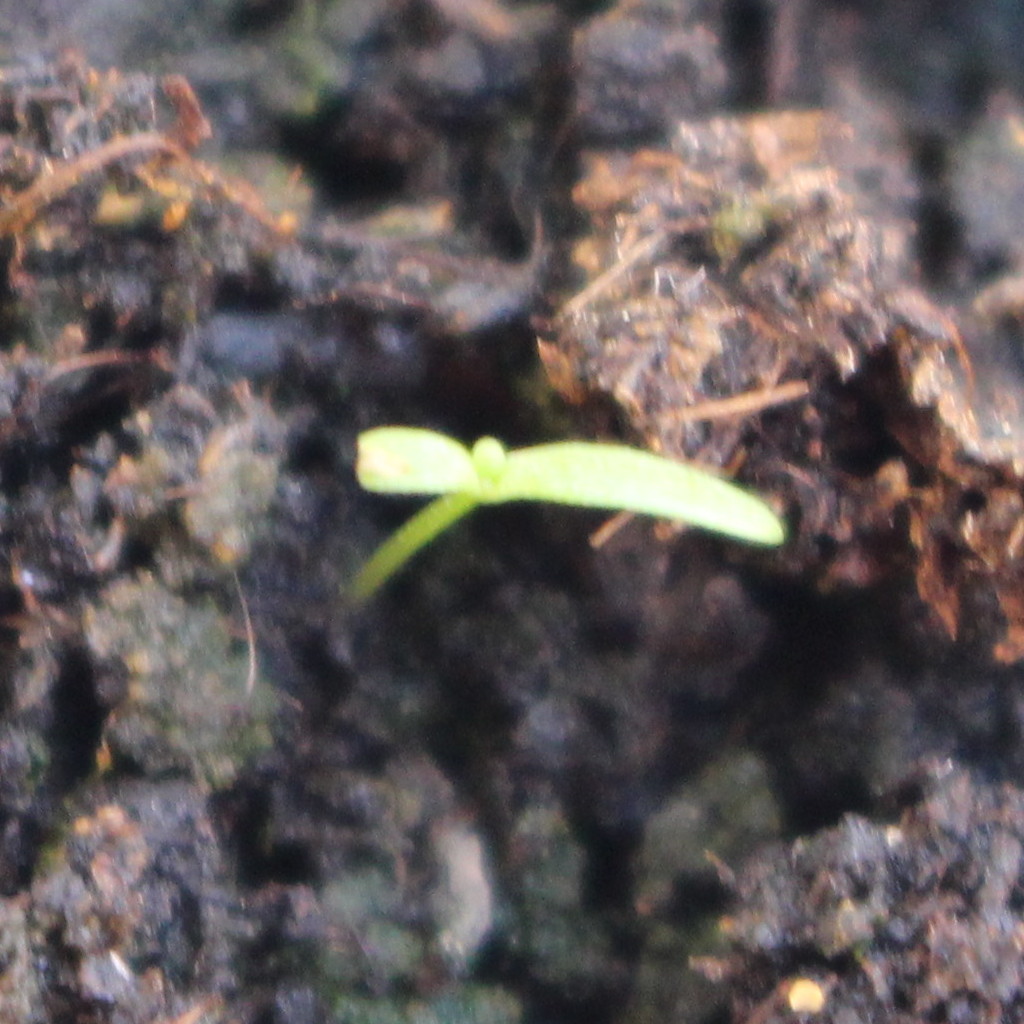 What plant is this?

Papaver rhoeas
